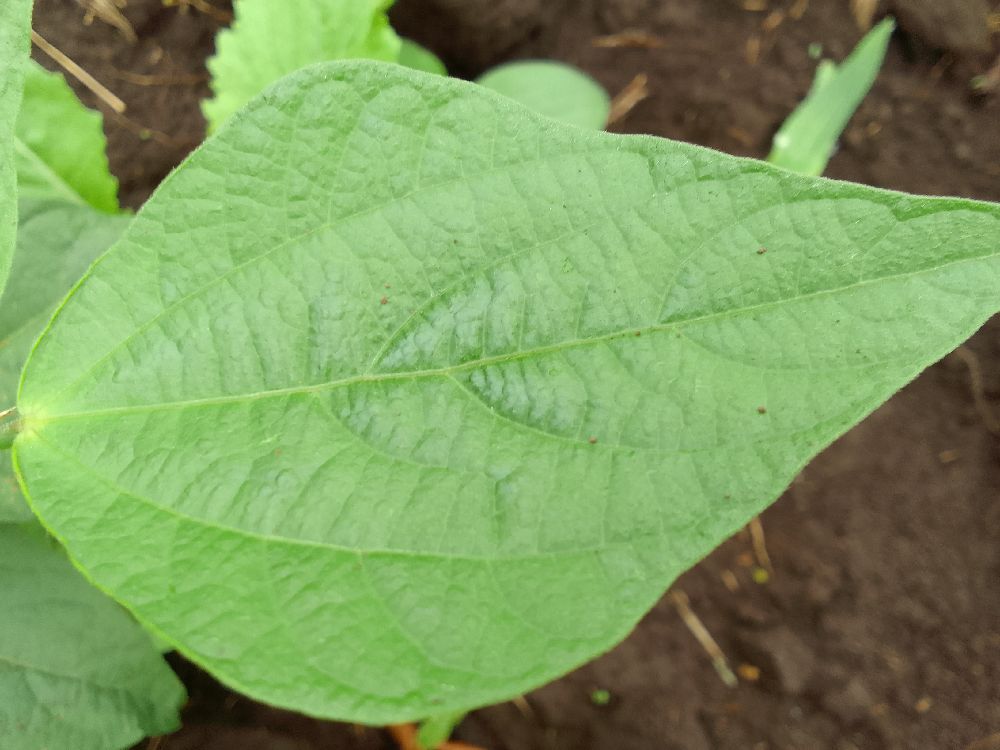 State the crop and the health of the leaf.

common bean, healthy
